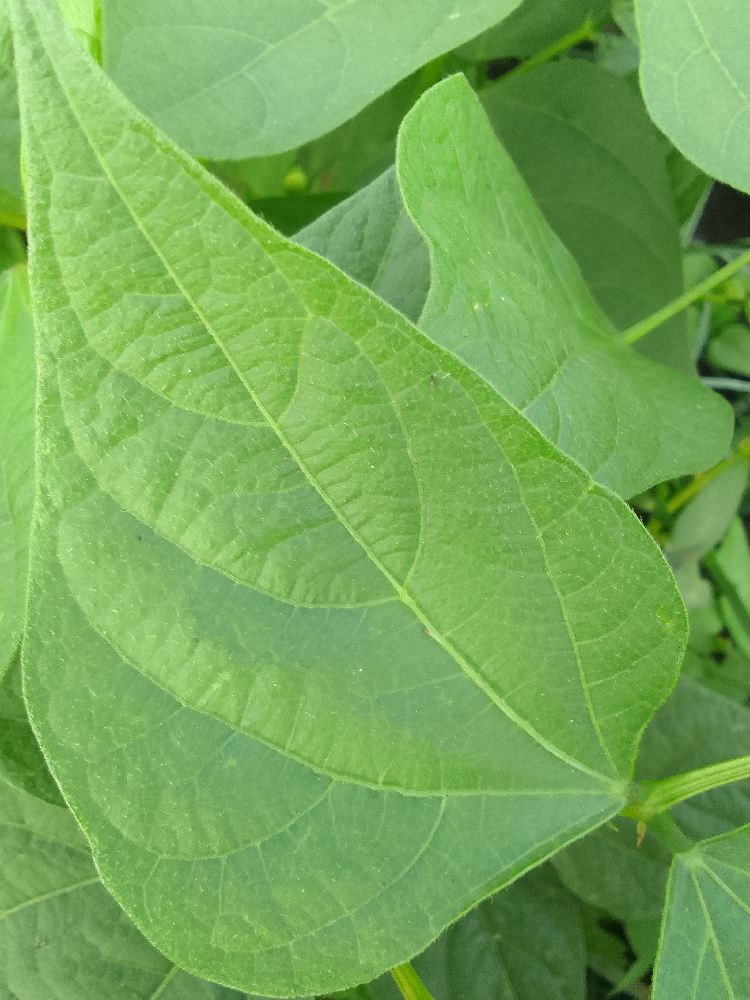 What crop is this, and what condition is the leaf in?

common bean, healthy
